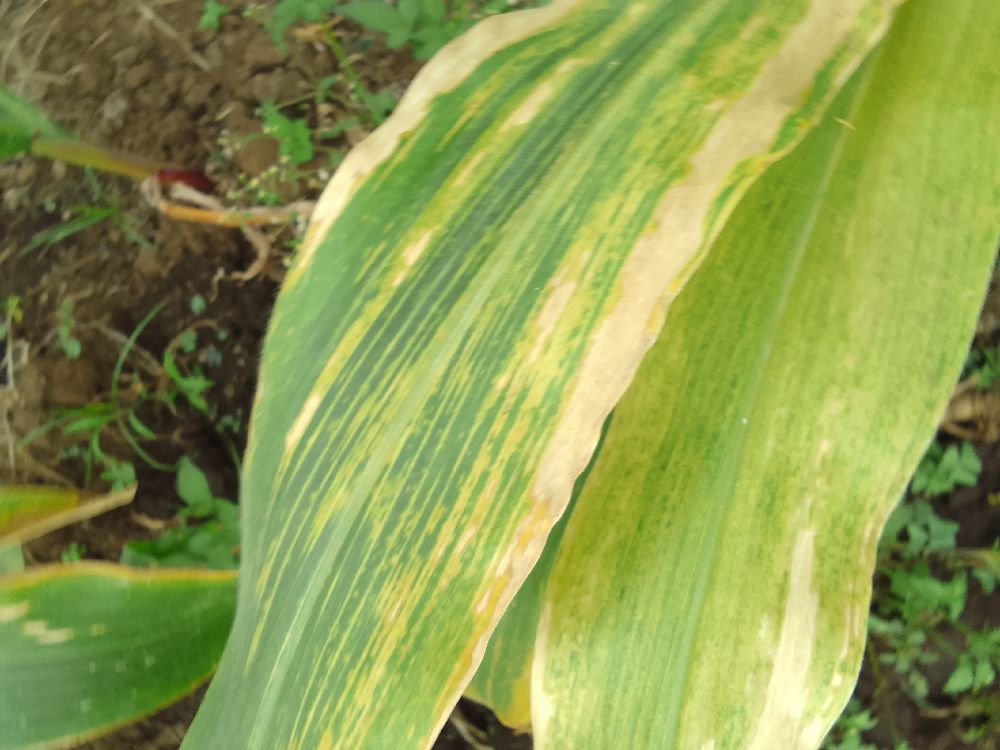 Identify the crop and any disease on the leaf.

maize, maize lethal necrosis
